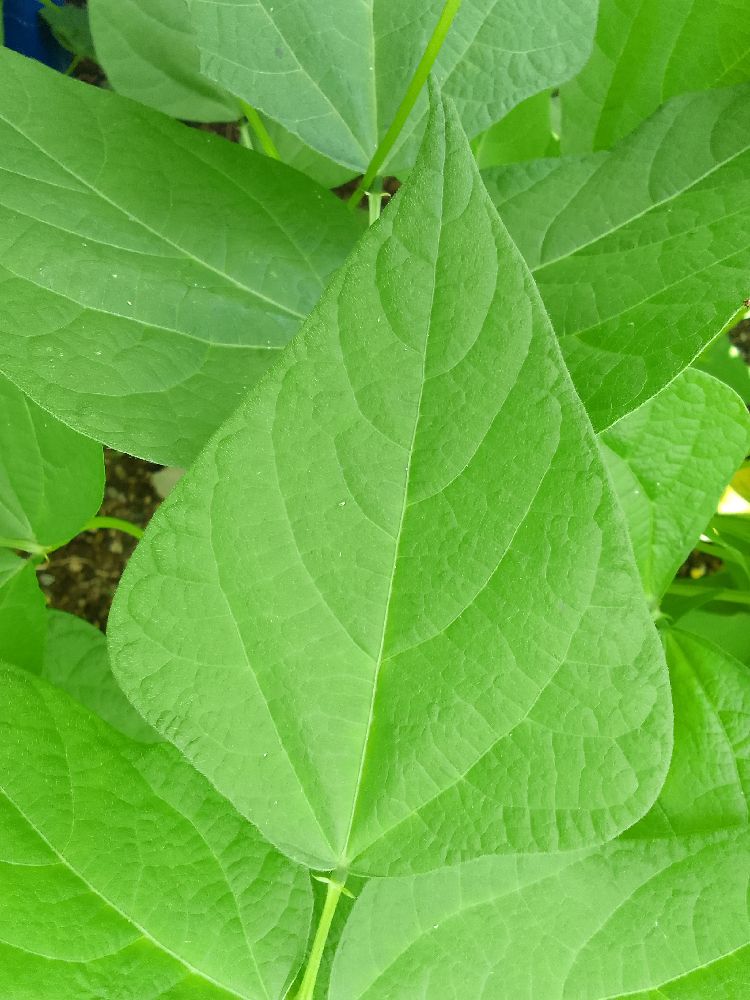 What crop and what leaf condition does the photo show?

common bean, healthy
